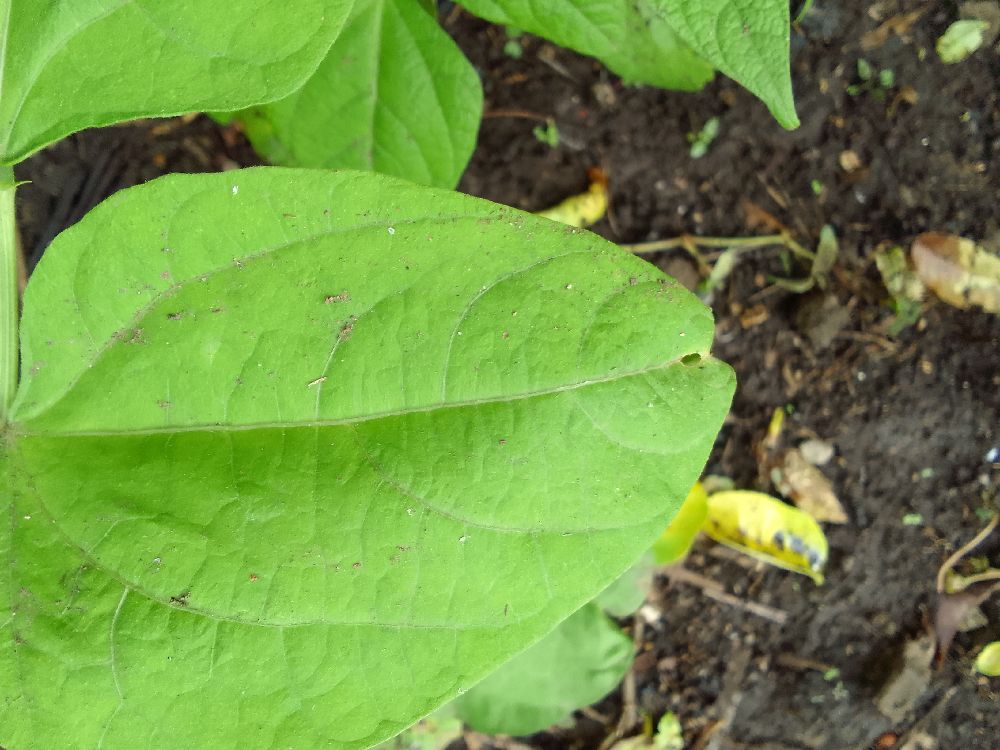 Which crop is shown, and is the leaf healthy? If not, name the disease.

common bean, healthy
